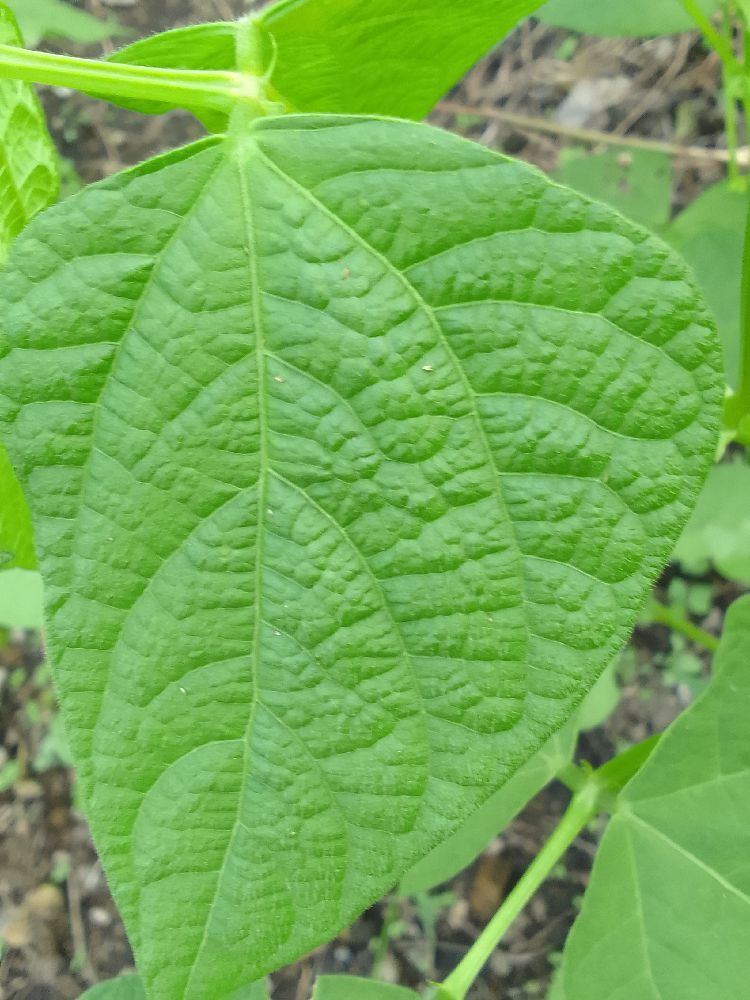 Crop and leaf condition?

common bean, healthy
